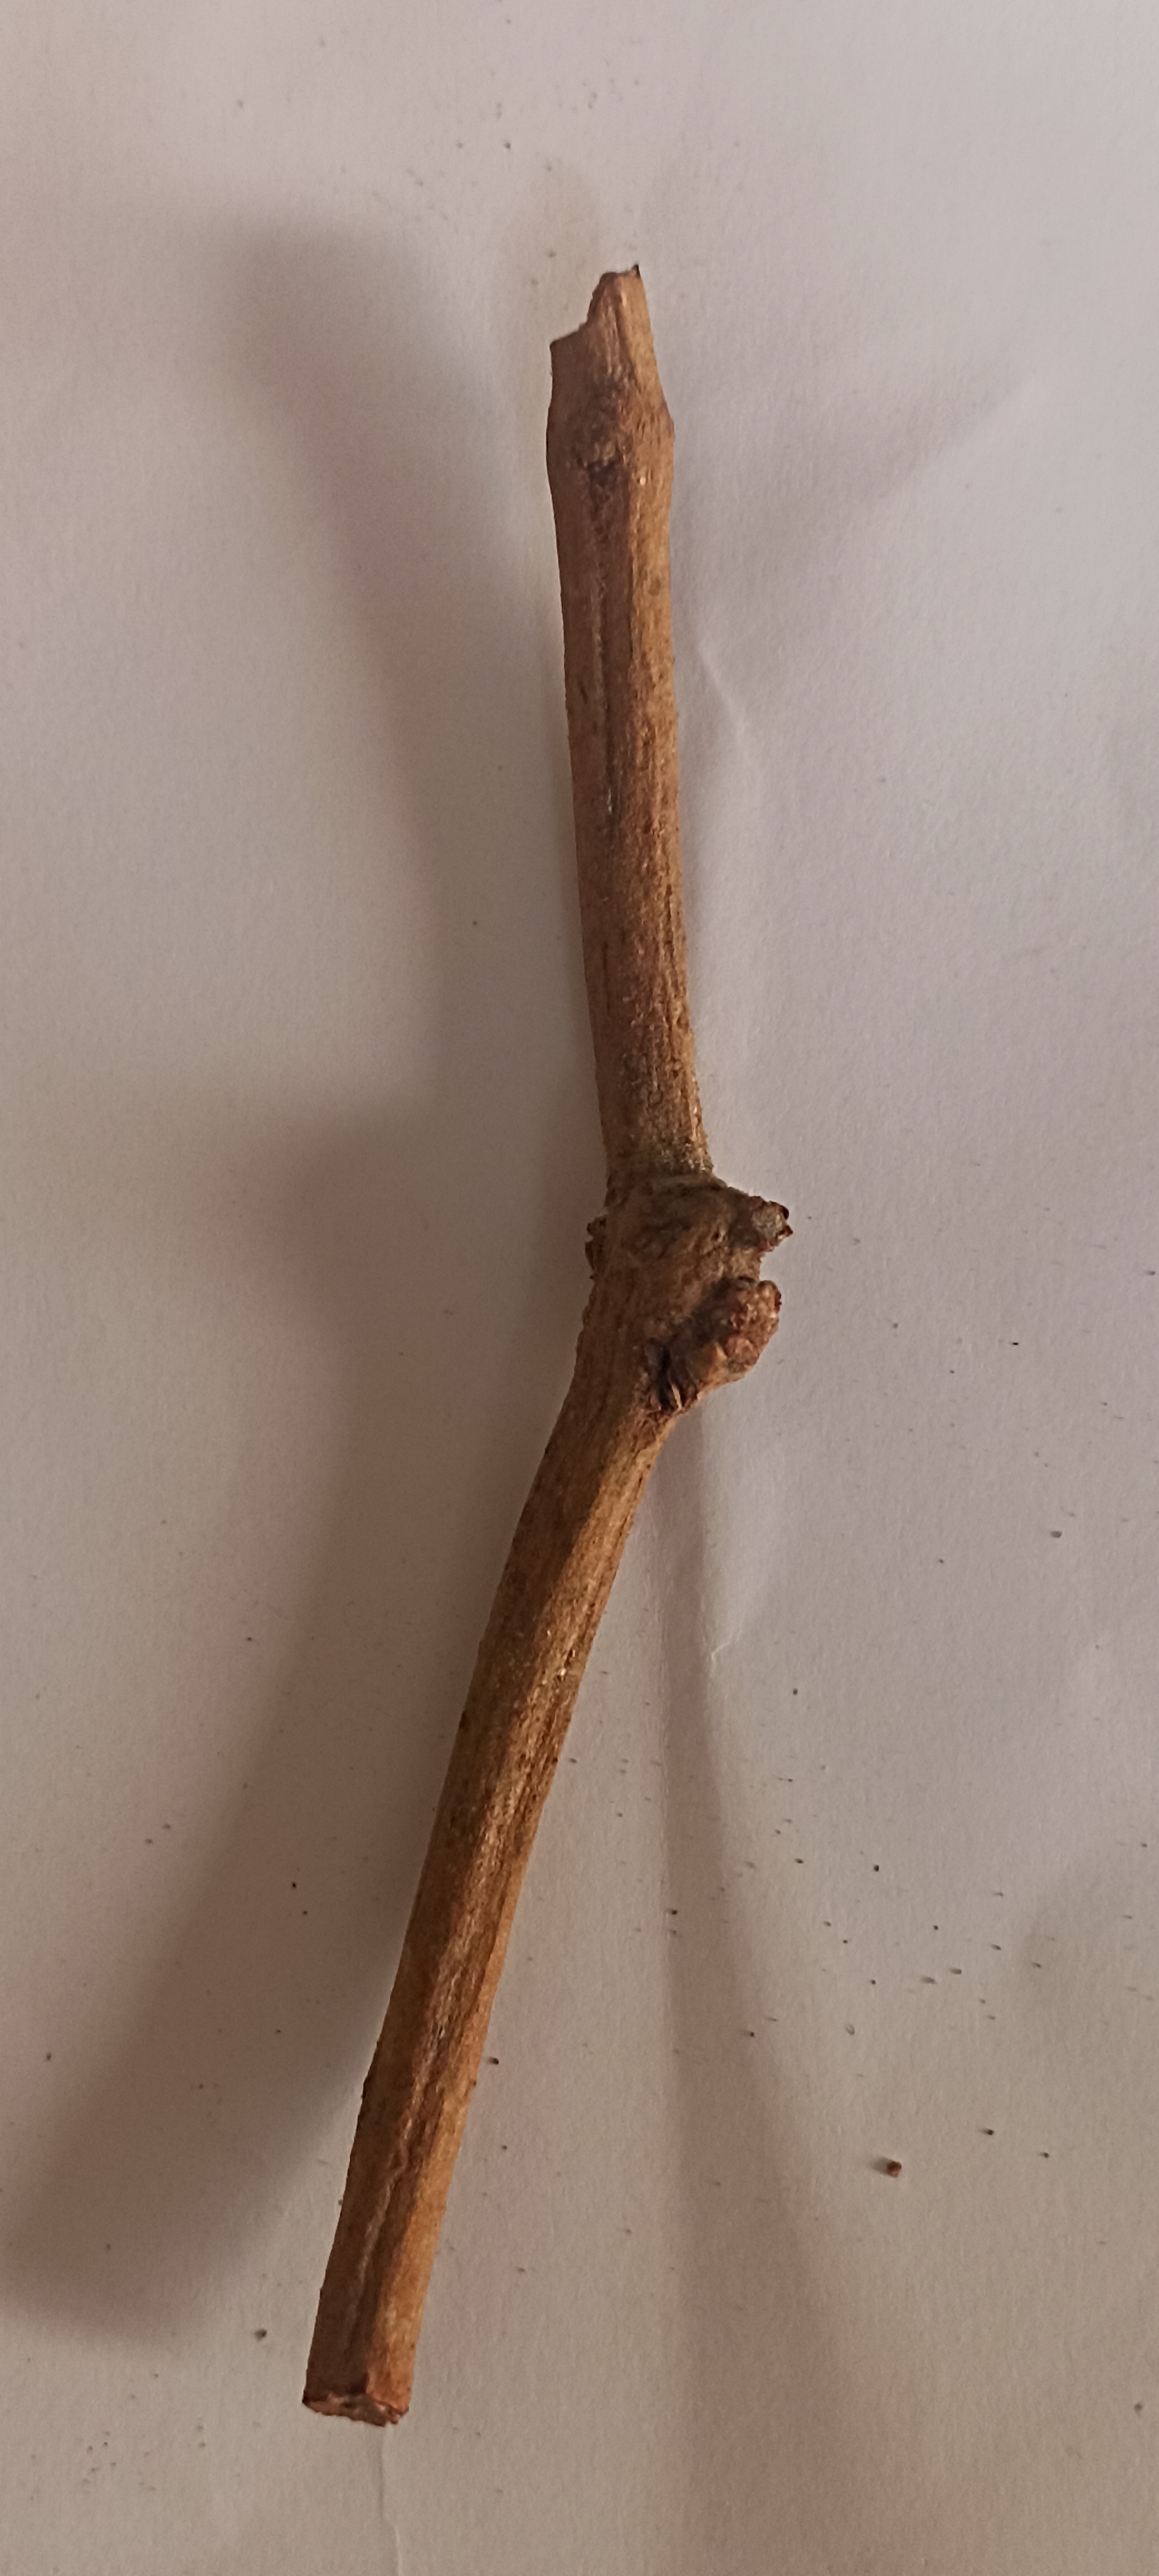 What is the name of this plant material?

manjistha
